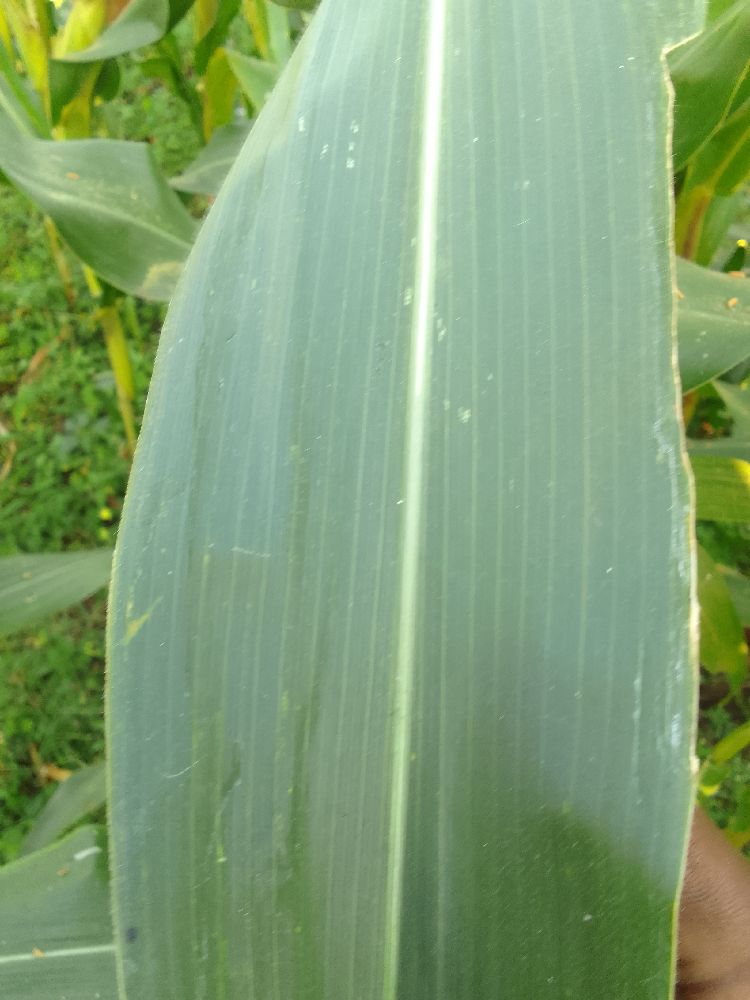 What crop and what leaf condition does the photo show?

maize, healthy
